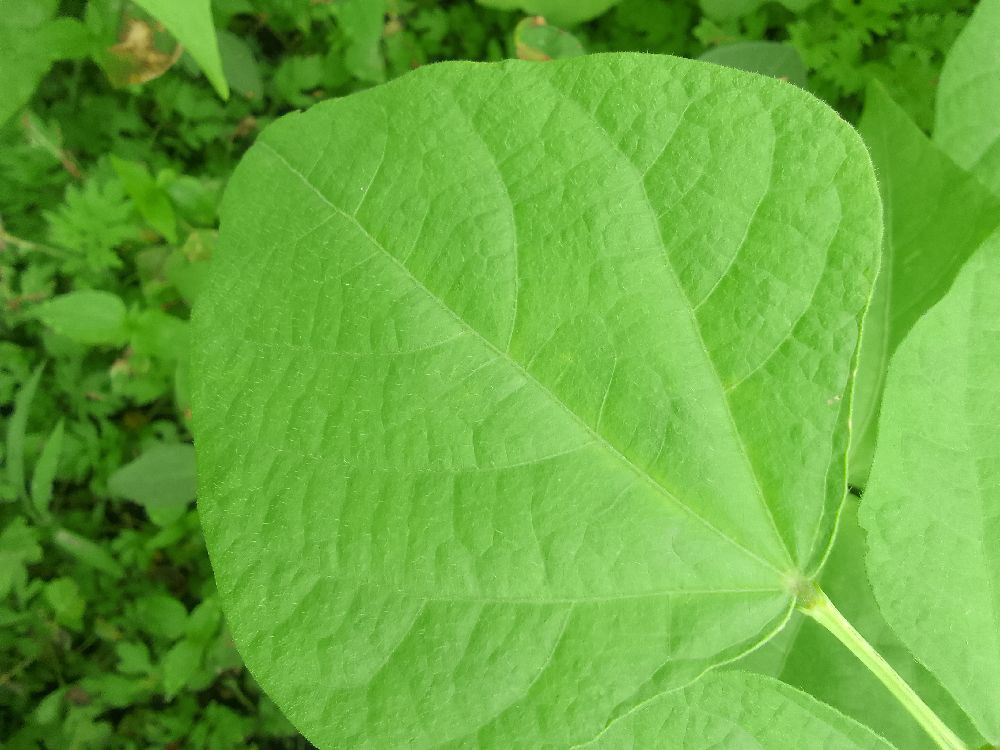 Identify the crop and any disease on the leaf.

common bean, healthy
